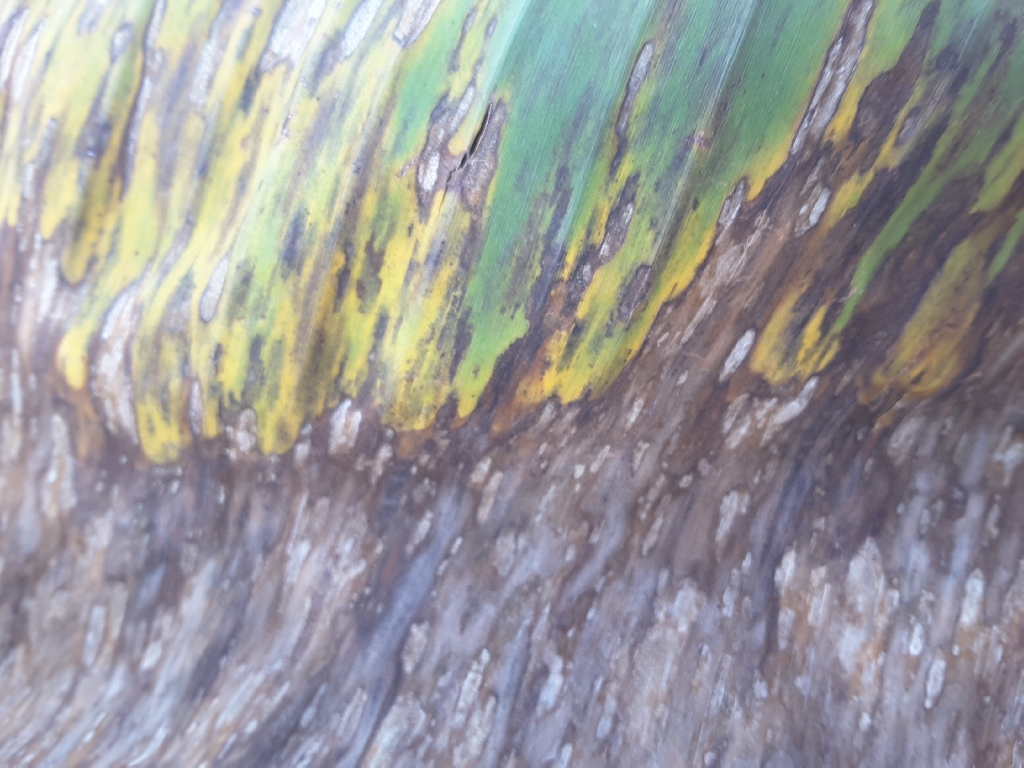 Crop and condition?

banana, black sigatoka
